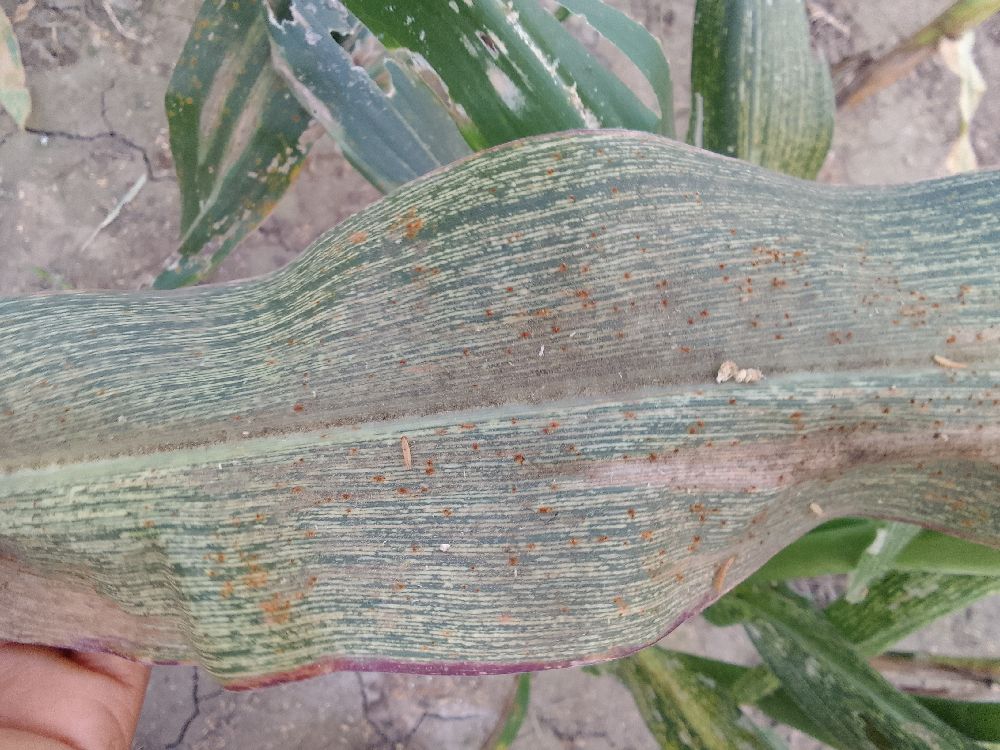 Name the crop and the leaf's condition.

maize, maize streak virus
